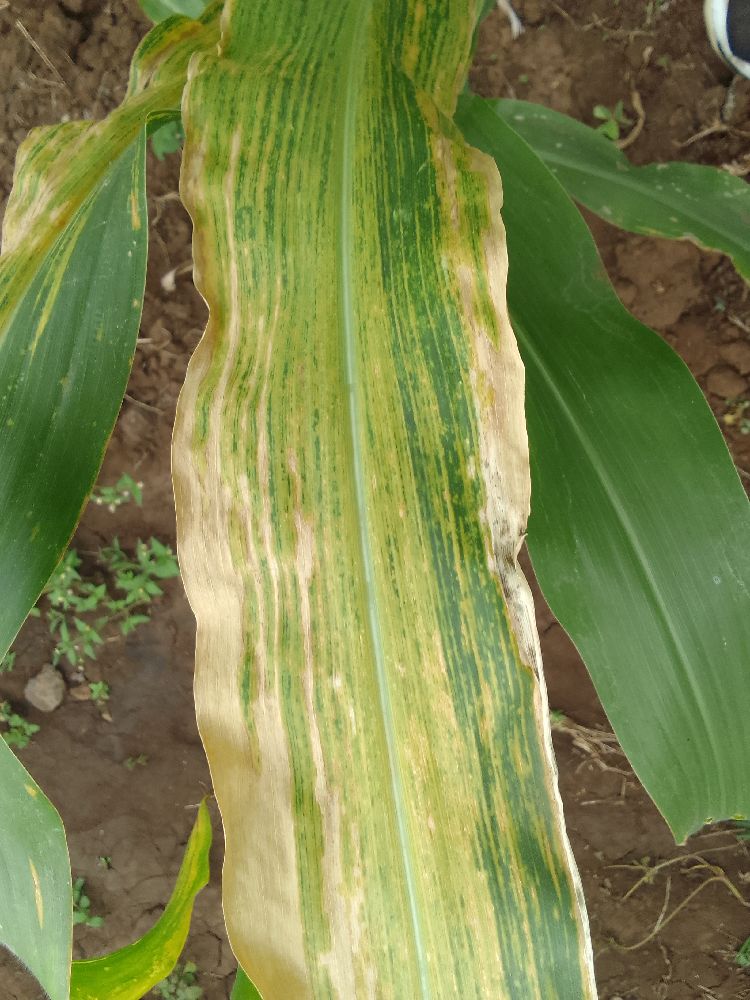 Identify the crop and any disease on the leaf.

maize, maize lethal necrosis
